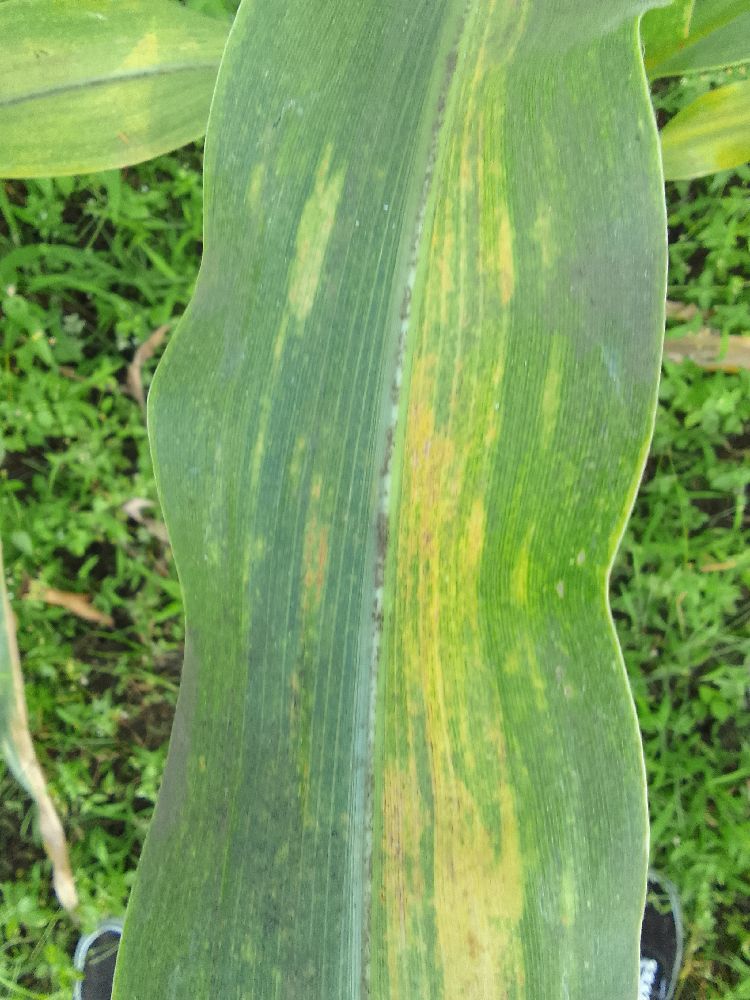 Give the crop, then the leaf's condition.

maize, maize lethal necrosis
